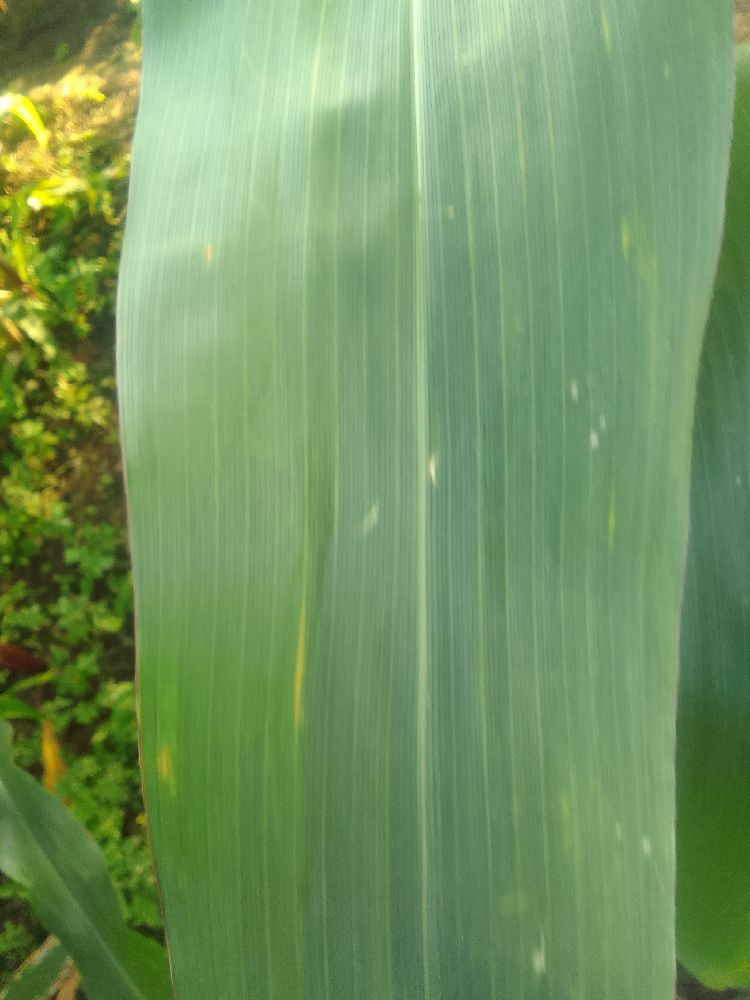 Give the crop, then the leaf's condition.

maize, healthy
